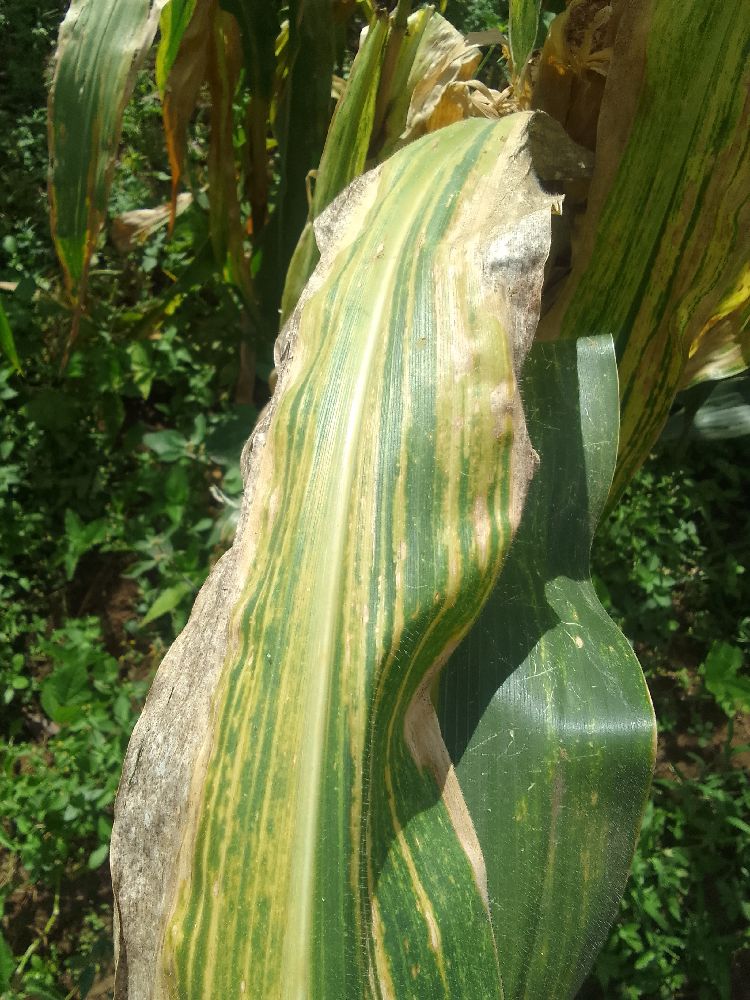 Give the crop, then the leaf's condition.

maize, maize lethal necrosis
